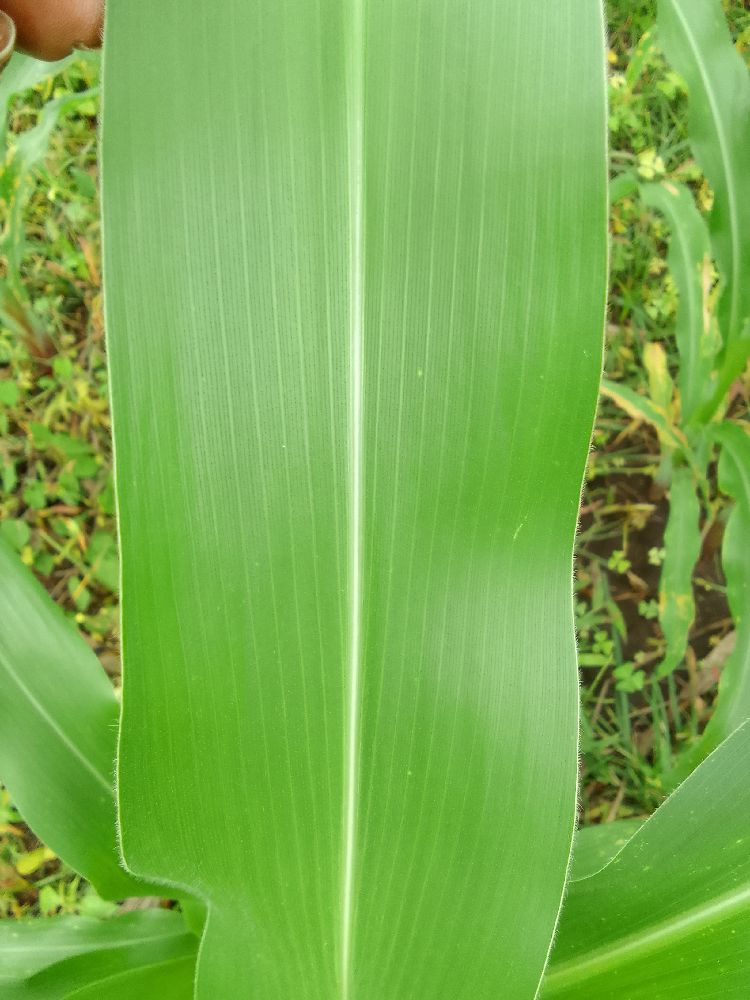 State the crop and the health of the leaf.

maize, healthy
